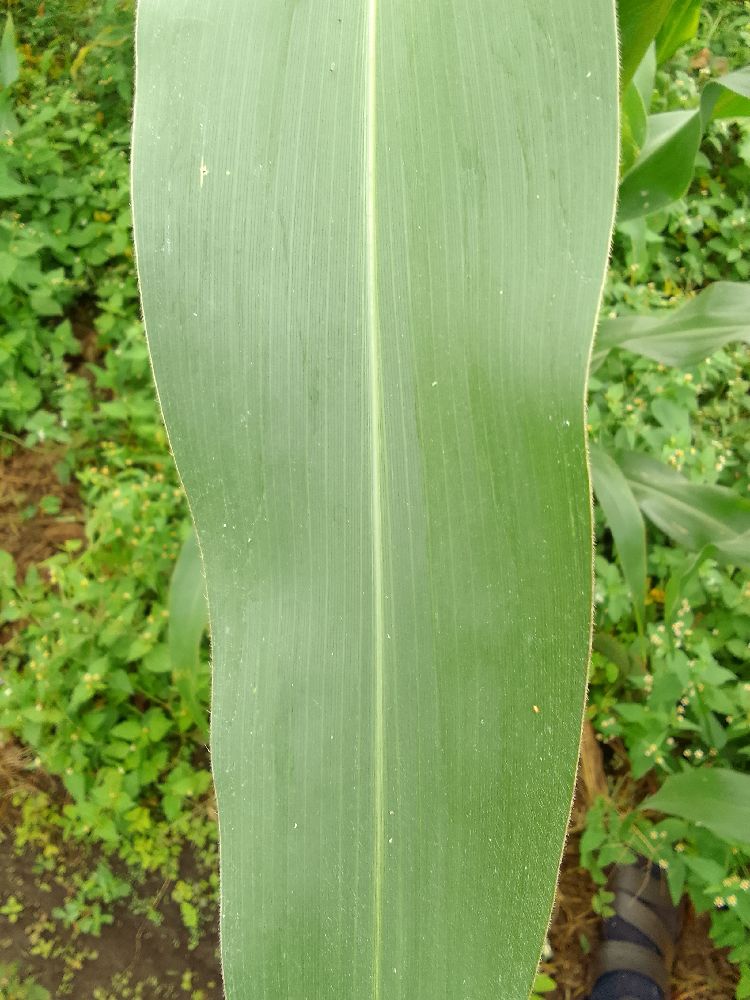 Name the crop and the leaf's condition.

maize, healthy
